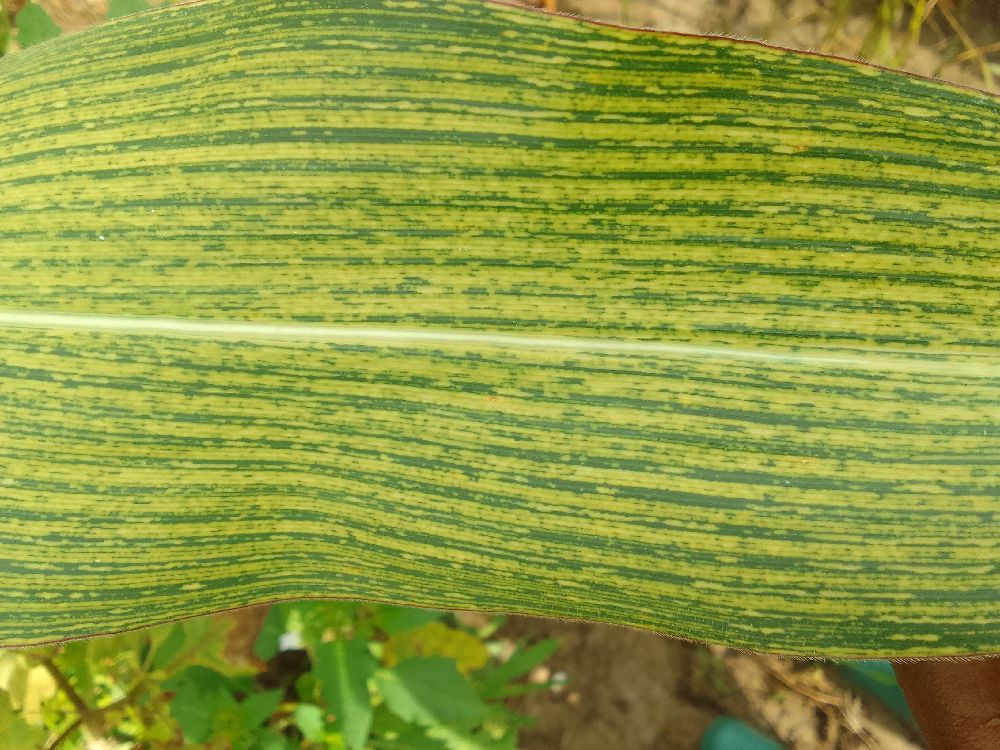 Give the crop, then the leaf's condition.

maize, maize streak virus
